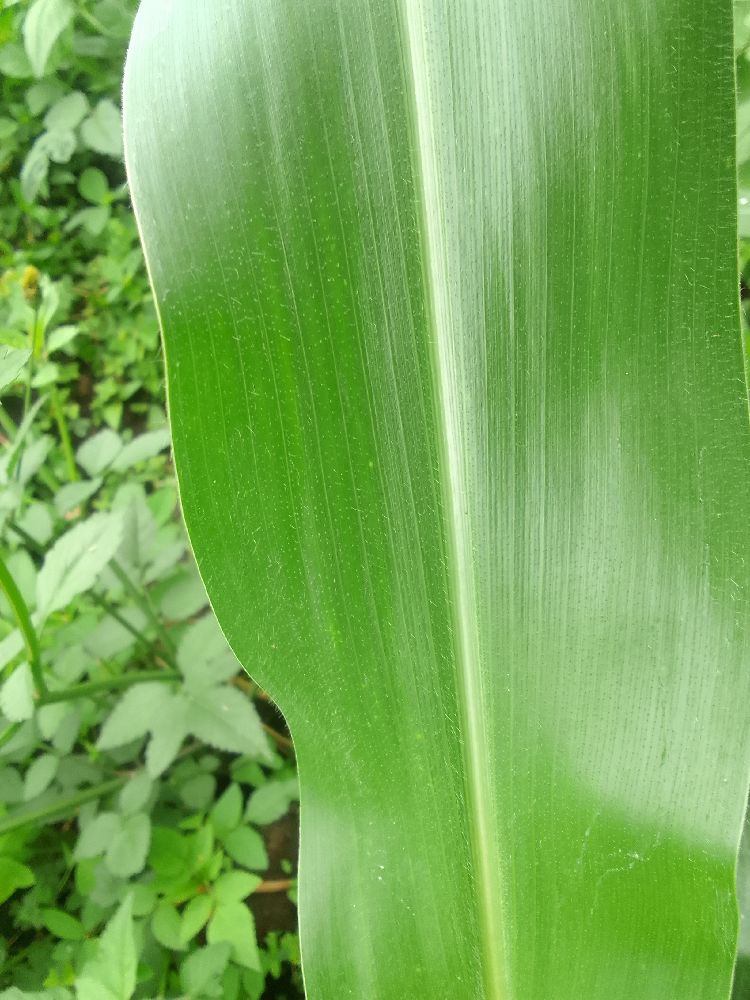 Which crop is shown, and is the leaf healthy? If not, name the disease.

maize, healthy
